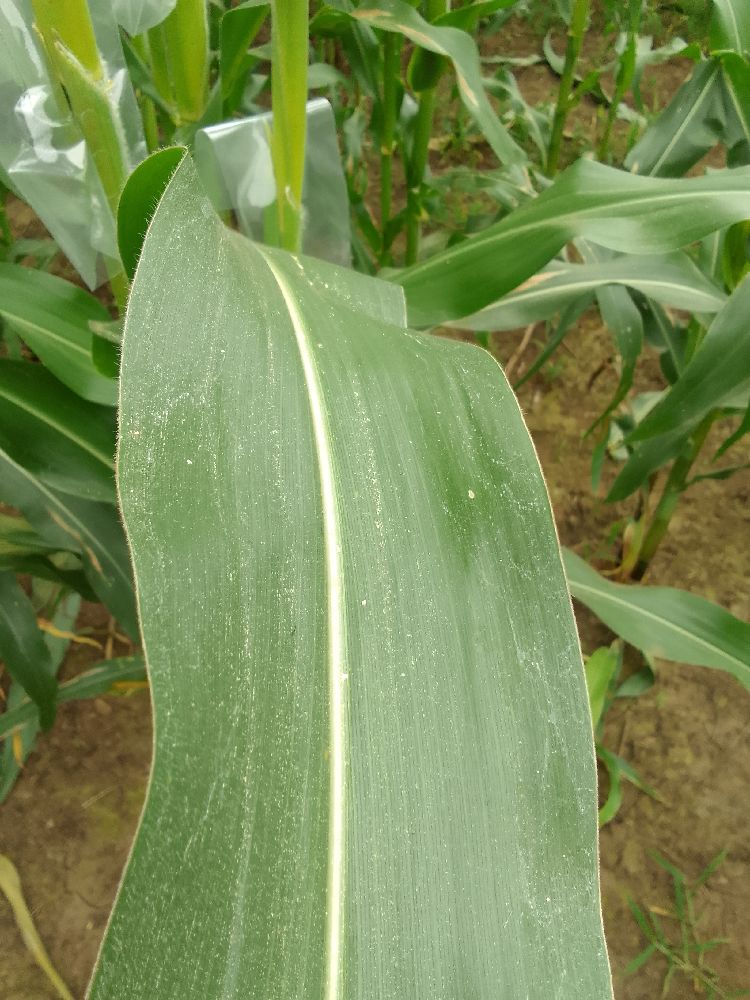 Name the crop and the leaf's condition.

maize, healthy
